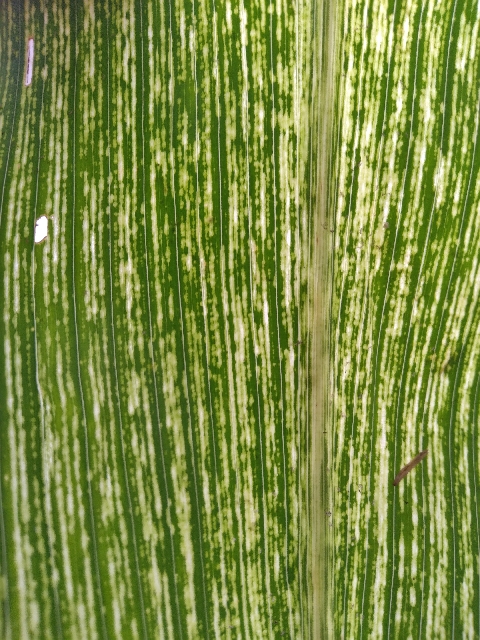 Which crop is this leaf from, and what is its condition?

maize, maize streak virus
